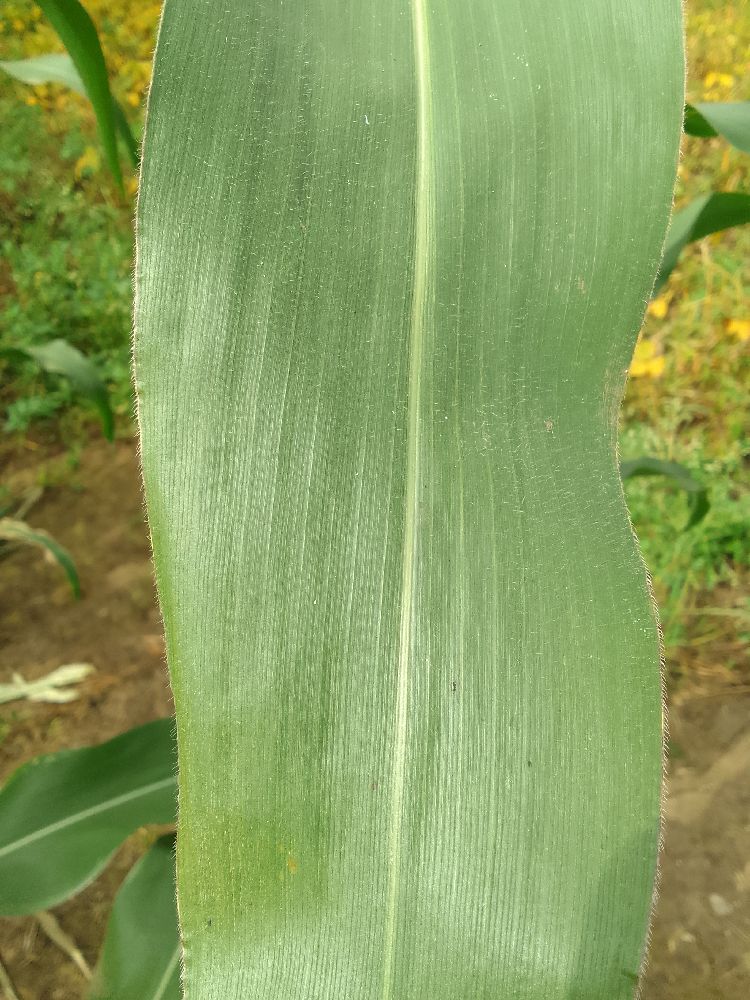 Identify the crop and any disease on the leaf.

maize, healthy
